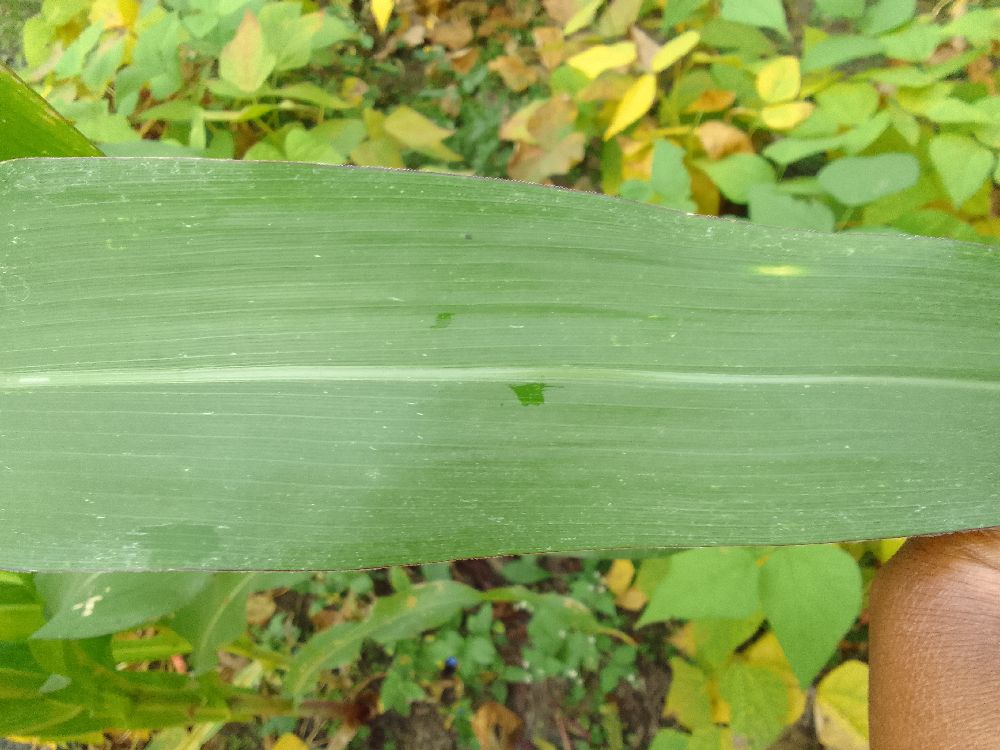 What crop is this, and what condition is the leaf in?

maize, healthy
